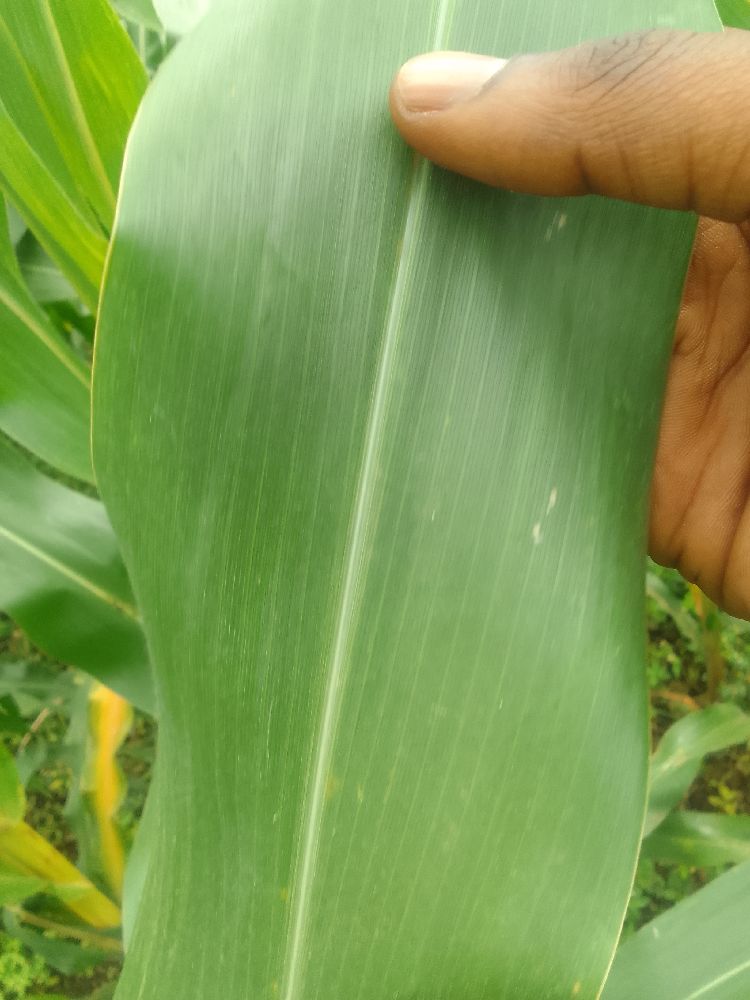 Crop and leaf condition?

maize, healthy
